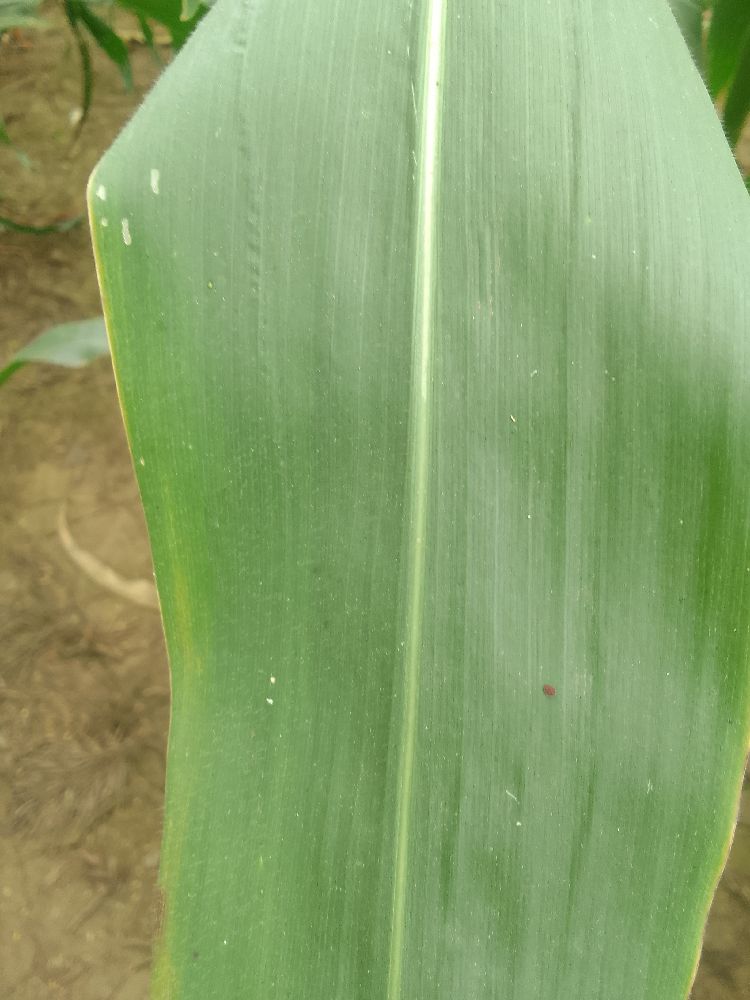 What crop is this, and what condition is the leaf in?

maize, healthy
